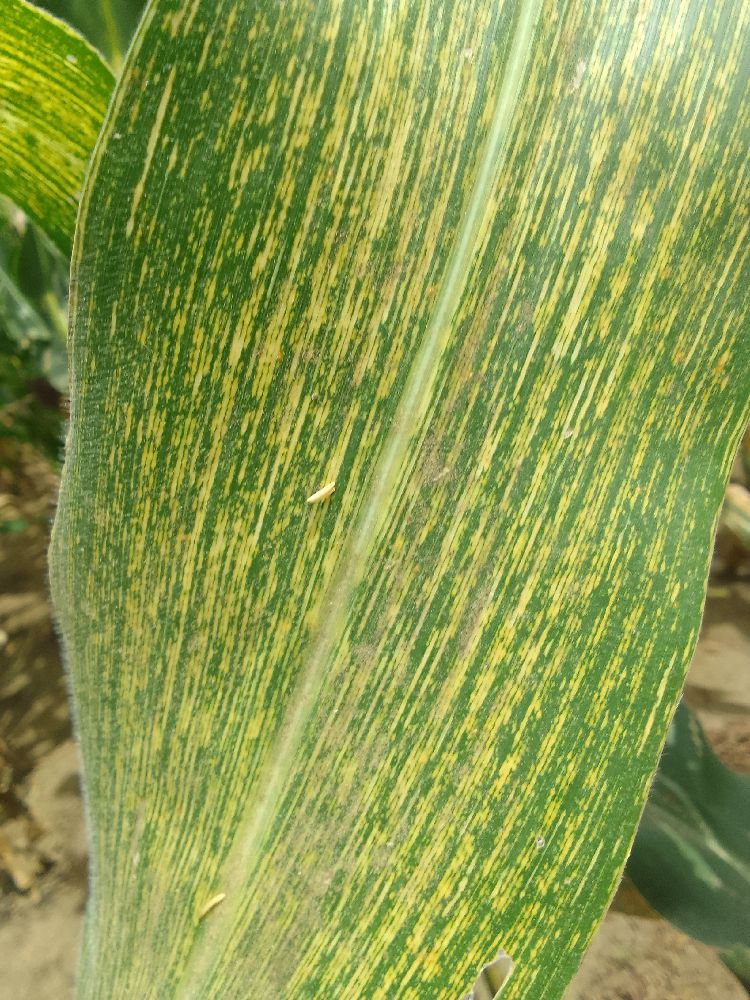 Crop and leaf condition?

maize, maize streak virus
